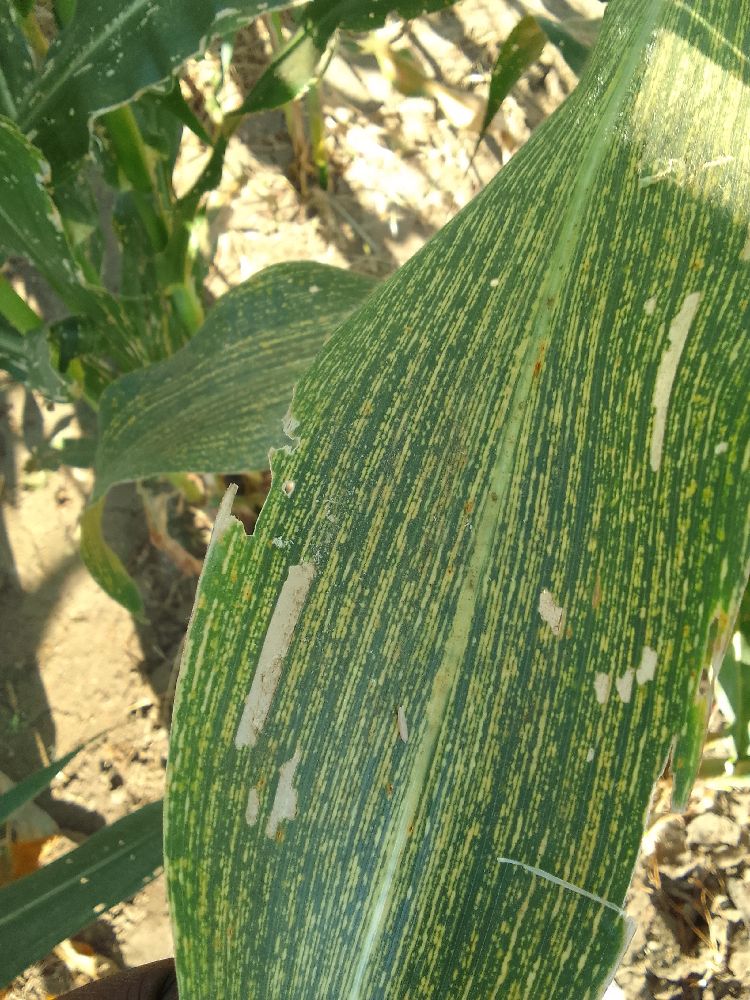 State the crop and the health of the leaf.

maize, maize streak virus
